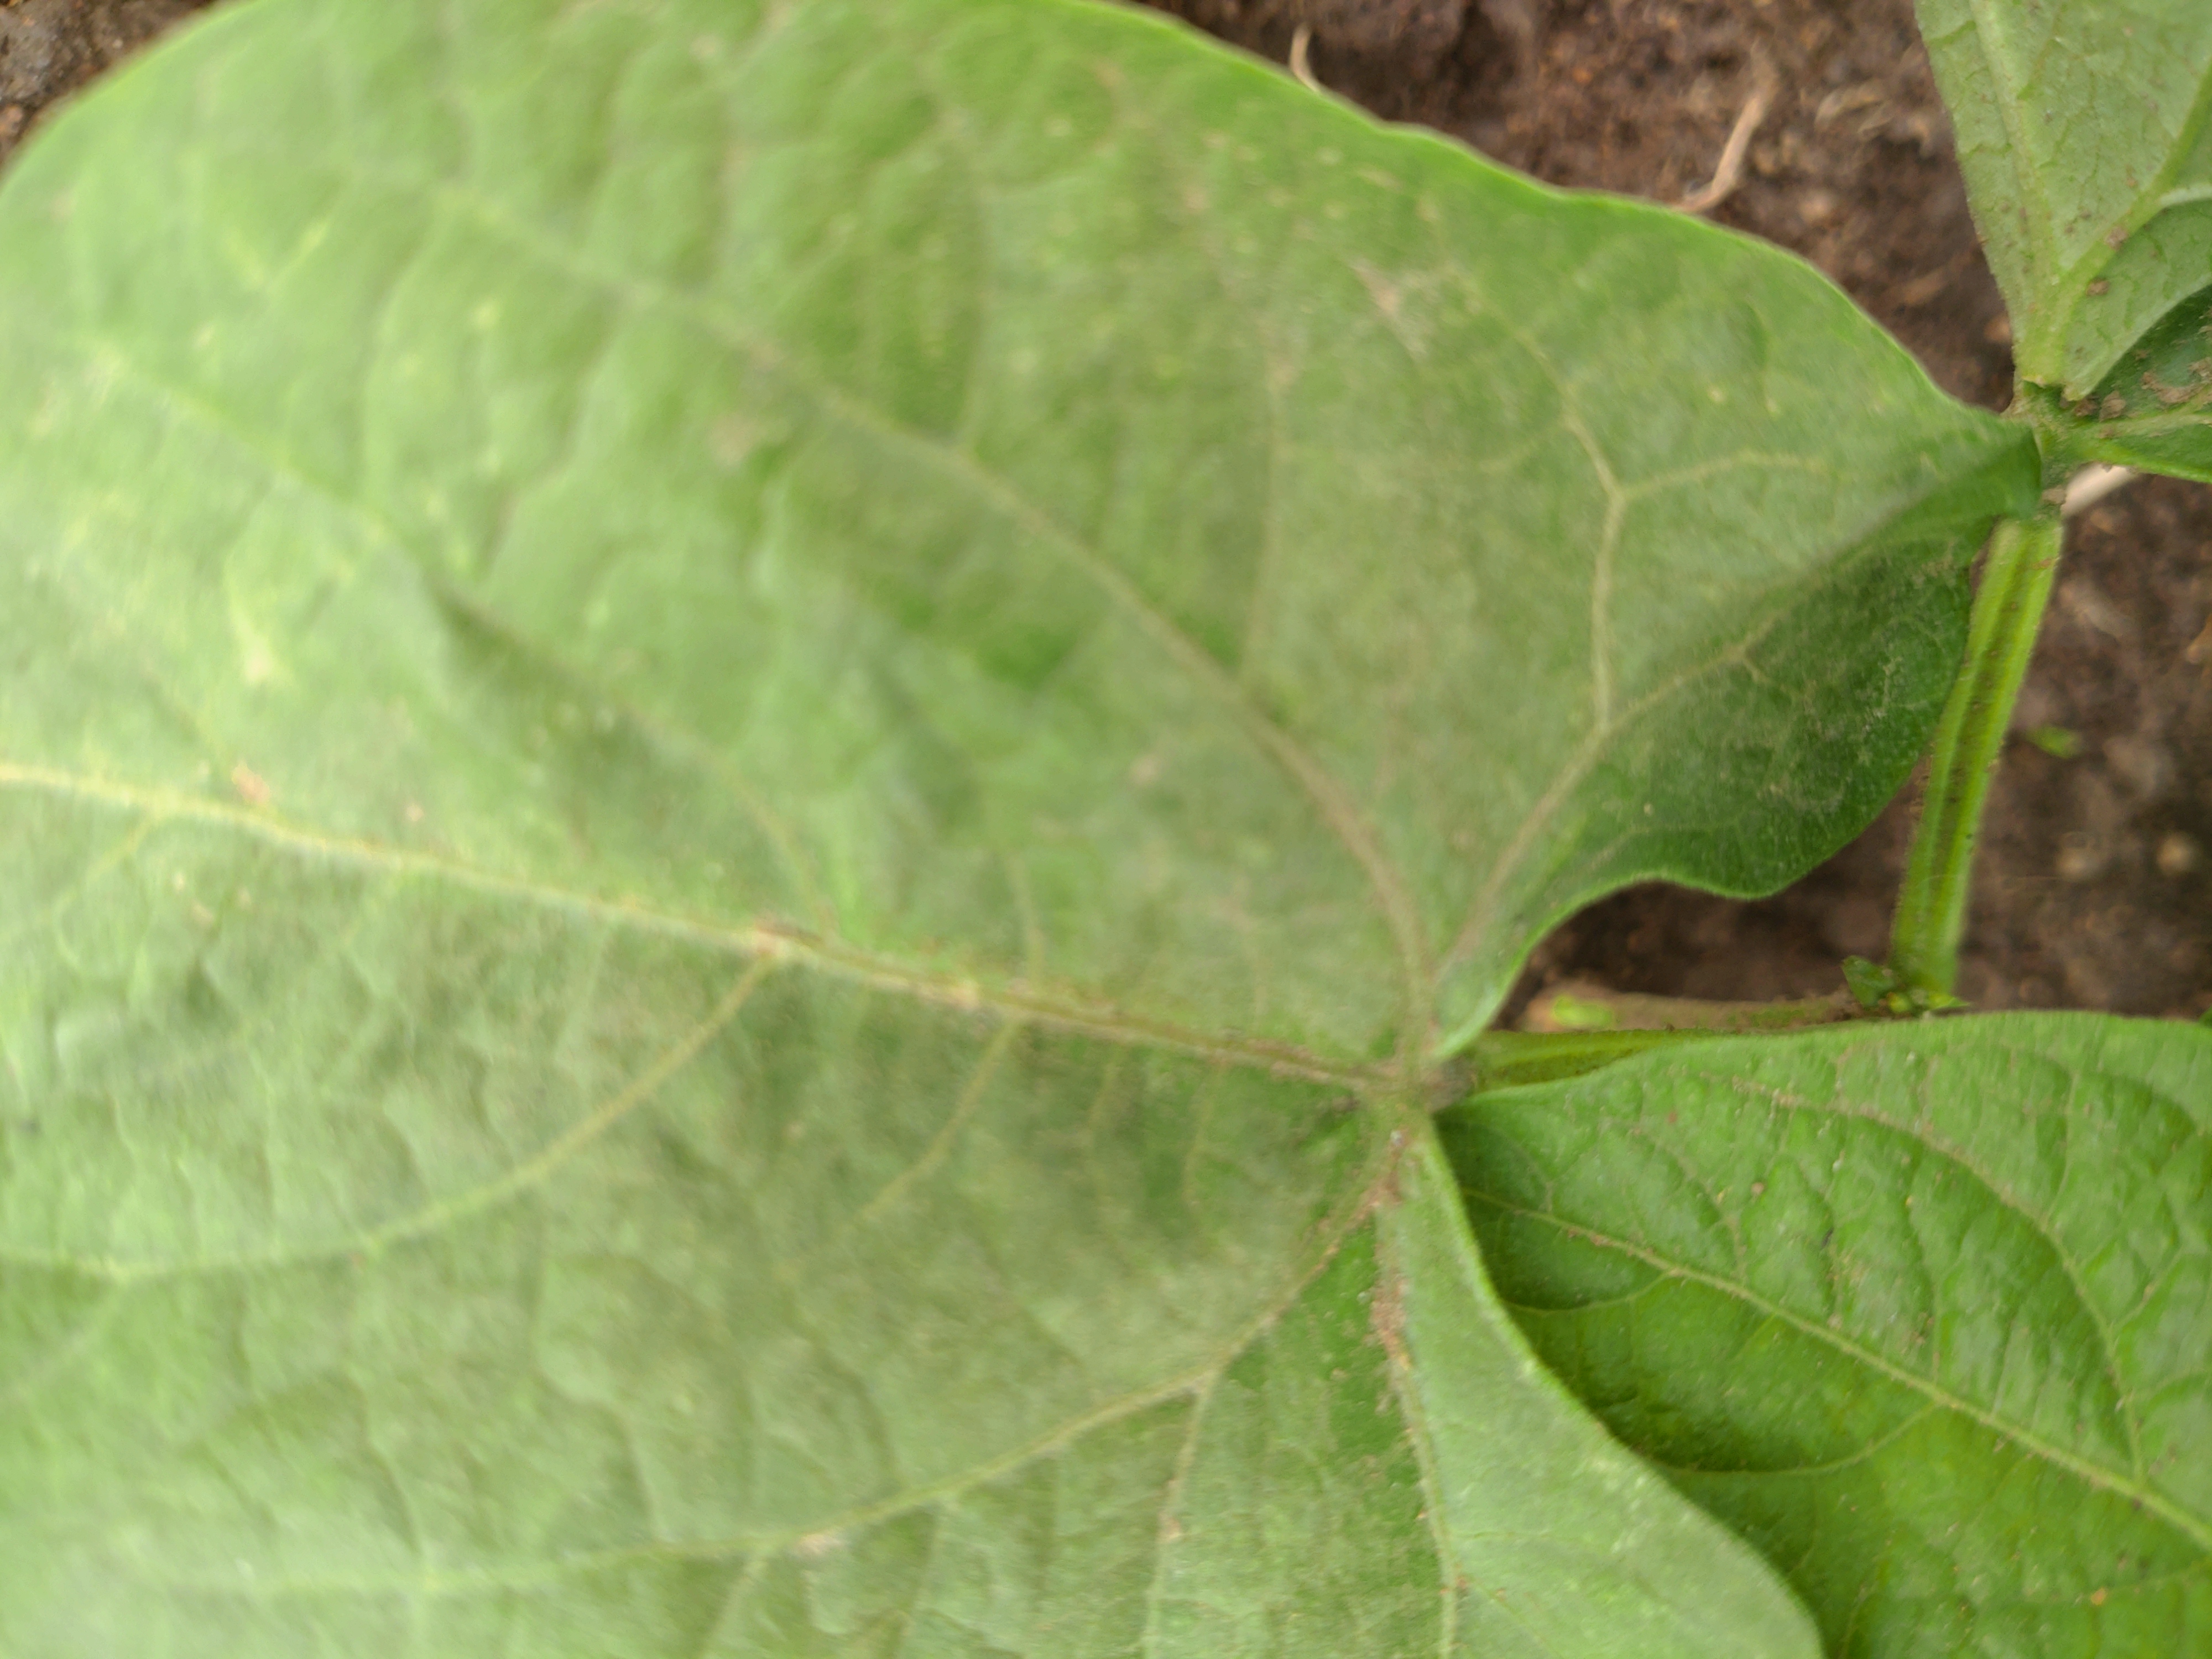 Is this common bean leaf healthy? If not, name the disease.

healthy
